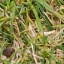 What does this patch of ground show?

grass
